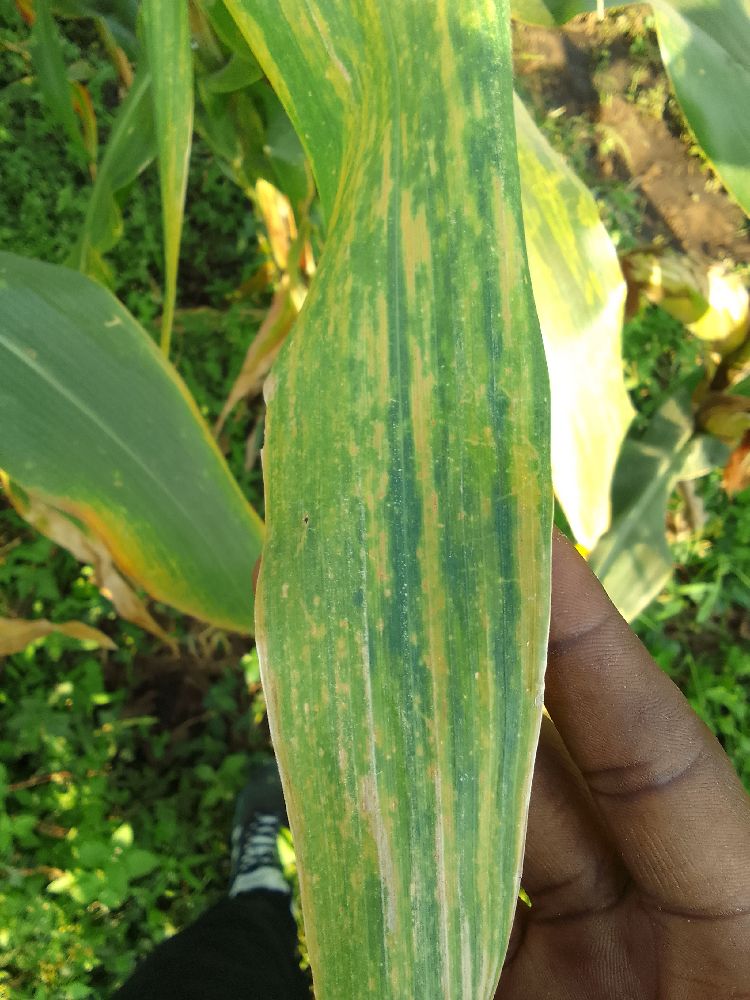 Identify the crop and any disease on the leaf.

maize, maize lethal necrosis
